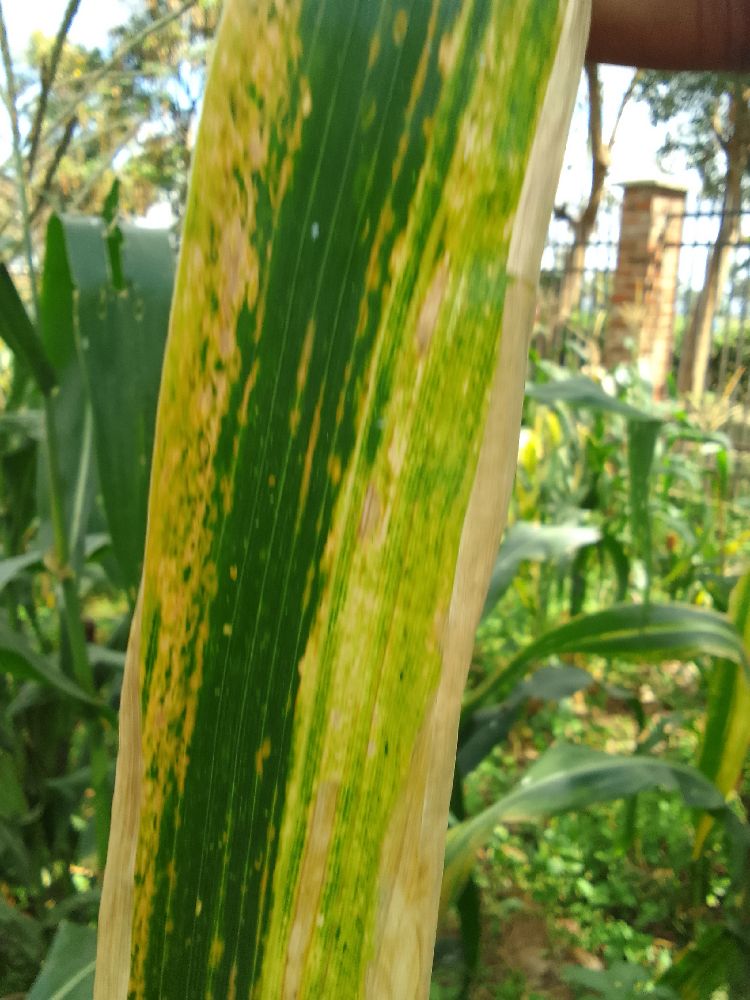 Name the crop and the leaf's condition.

maize, maize lethal necrosis
